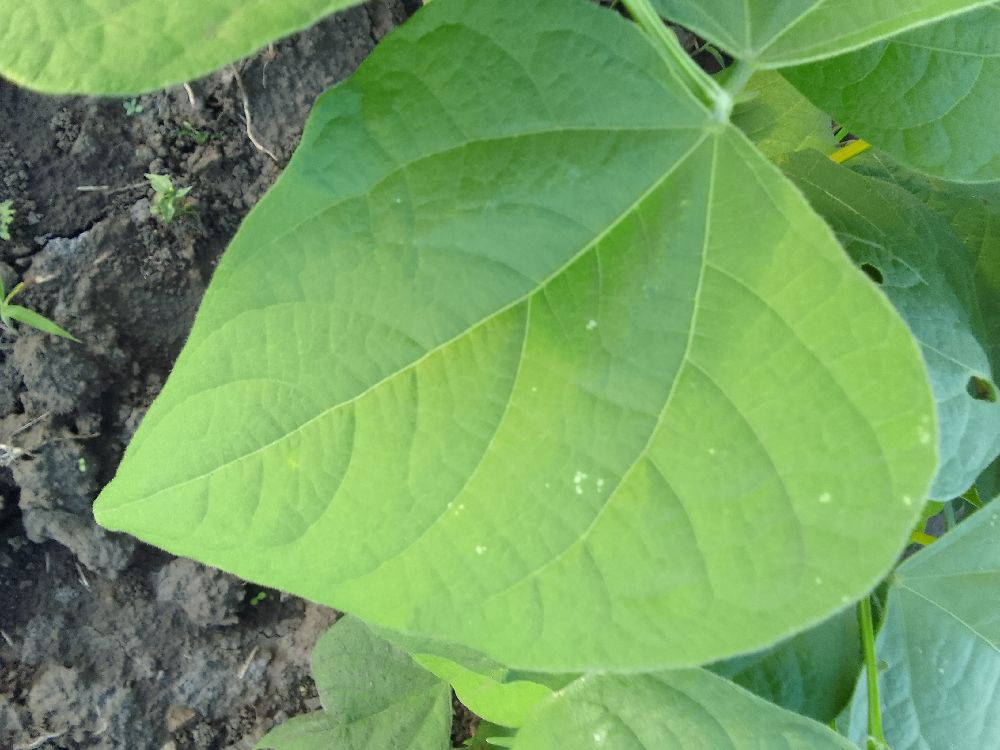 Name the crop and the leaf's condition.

common bean, healthy
